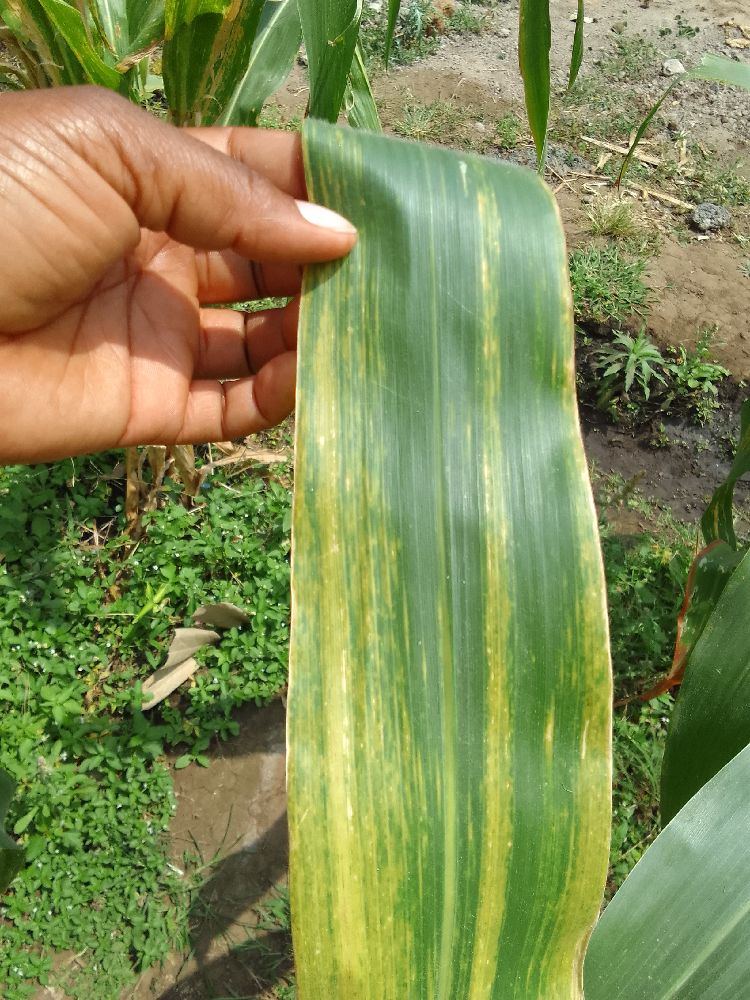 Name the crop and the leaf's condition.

maize, maize lethal necrosis
